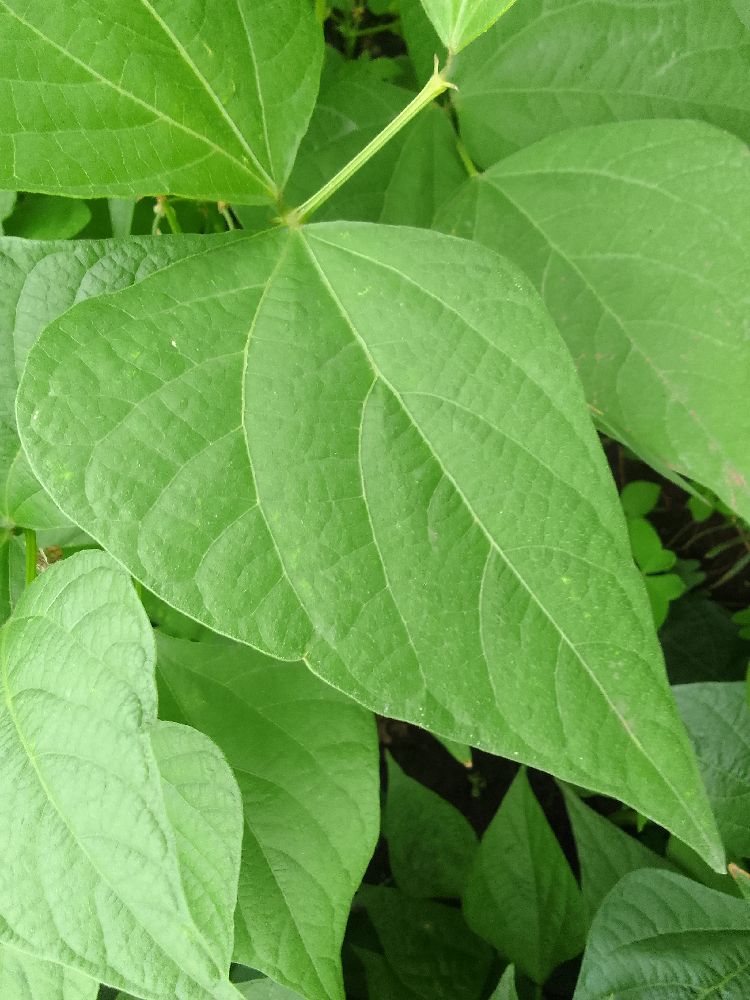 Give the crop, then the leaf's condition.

common bean, healthy
